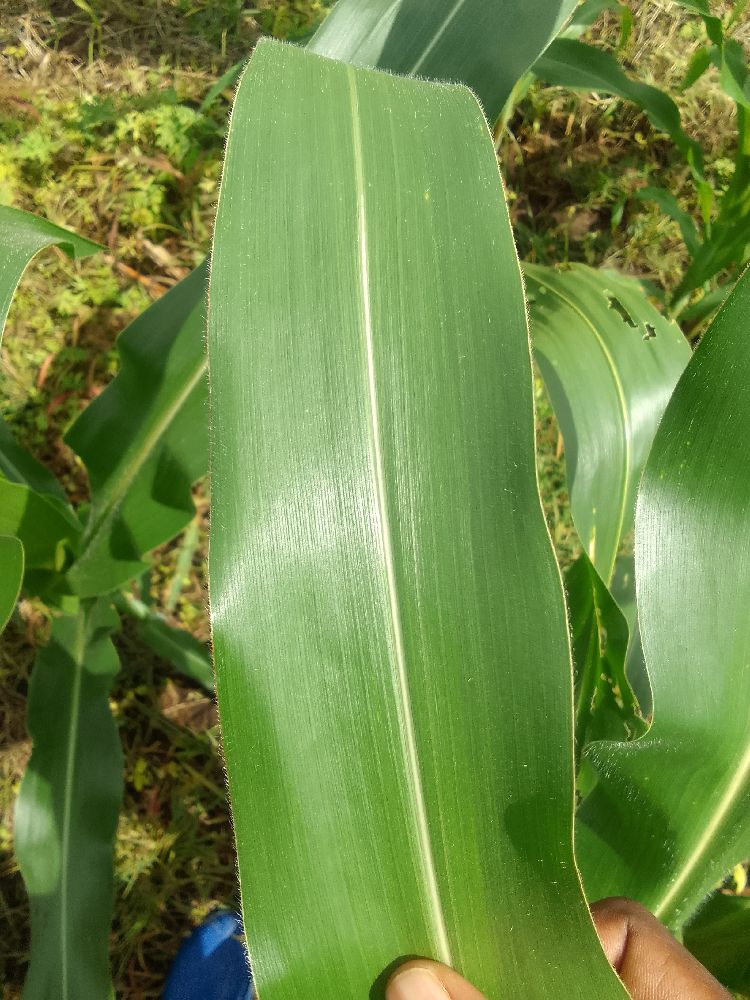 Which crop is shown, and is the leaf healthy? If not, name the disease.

maize, healthy
